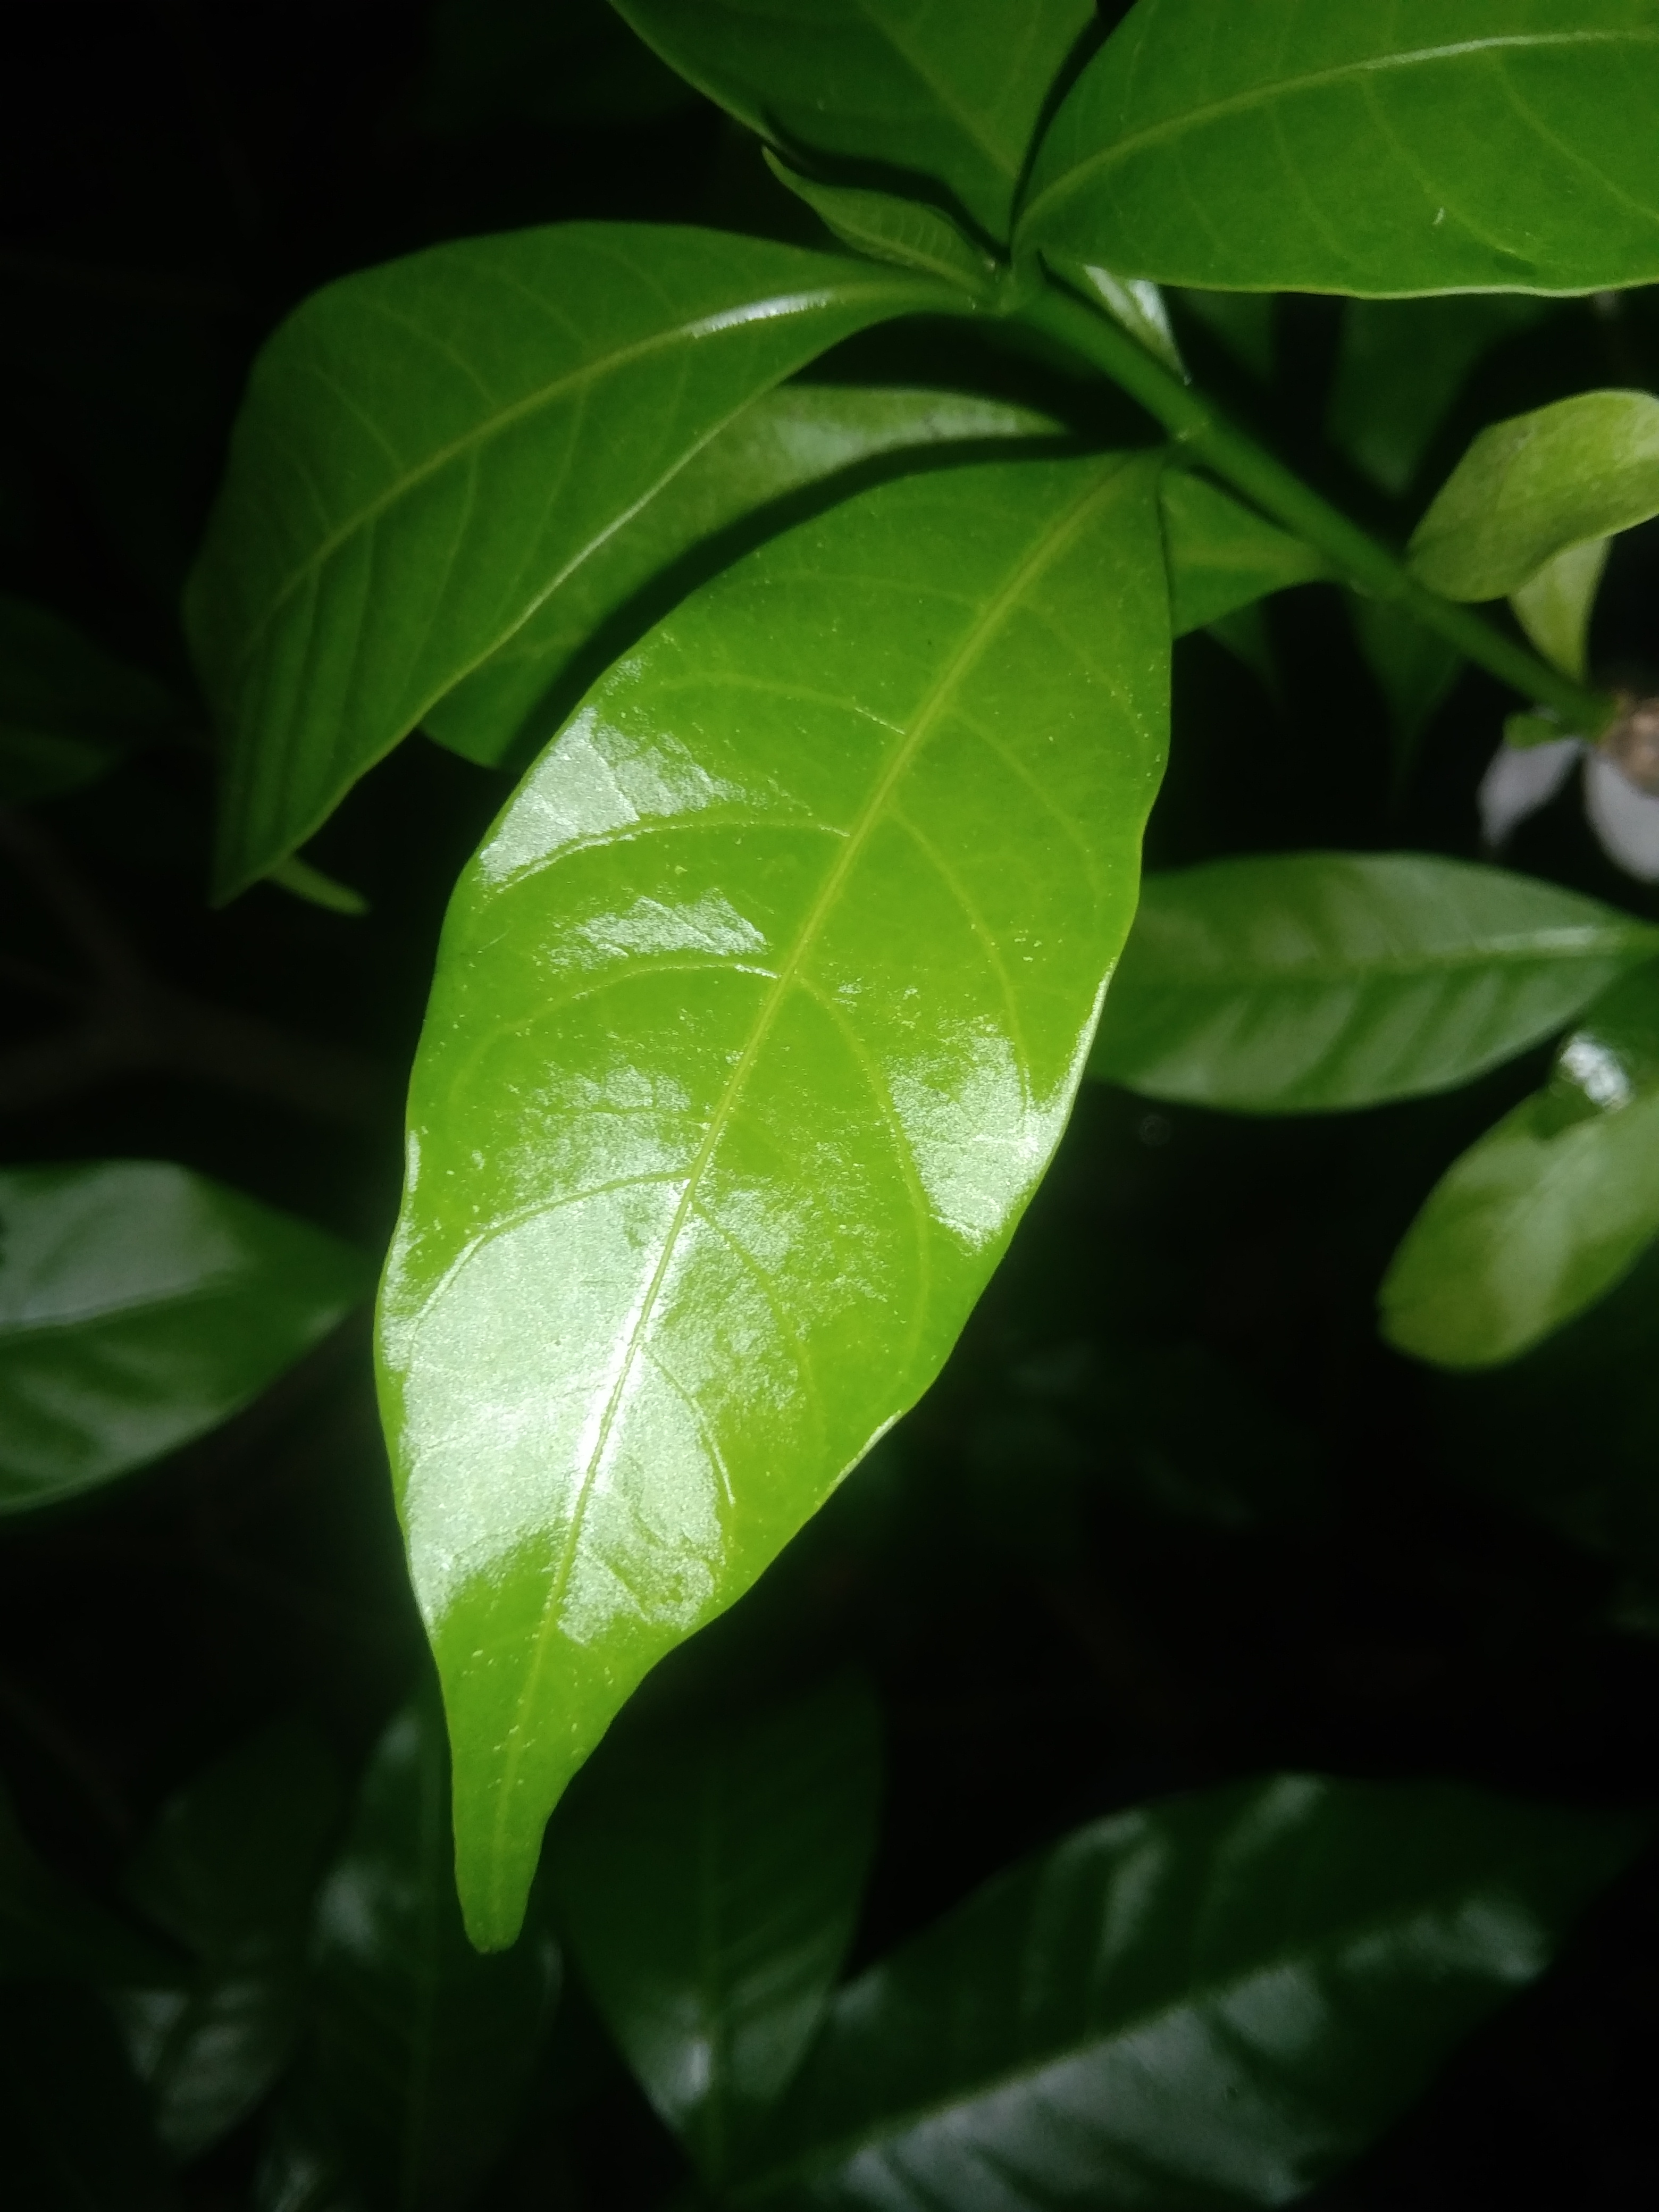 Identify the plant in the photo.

togor
